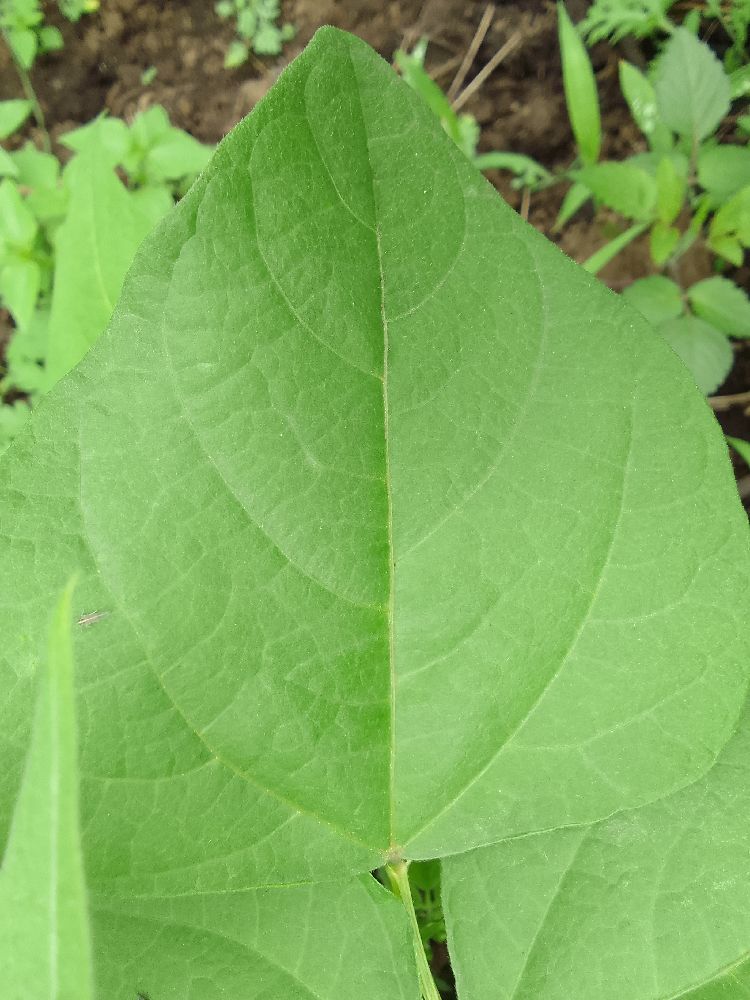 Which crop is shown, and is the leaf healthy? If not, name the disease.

common bean, healthy
